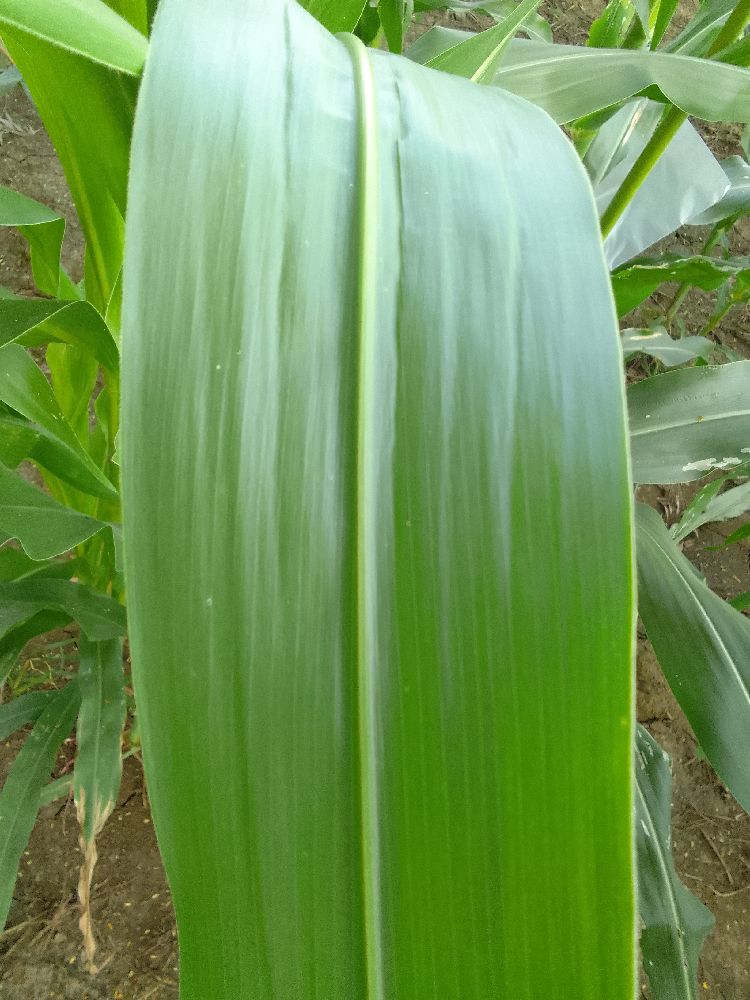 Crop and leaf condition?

maize, healthy
